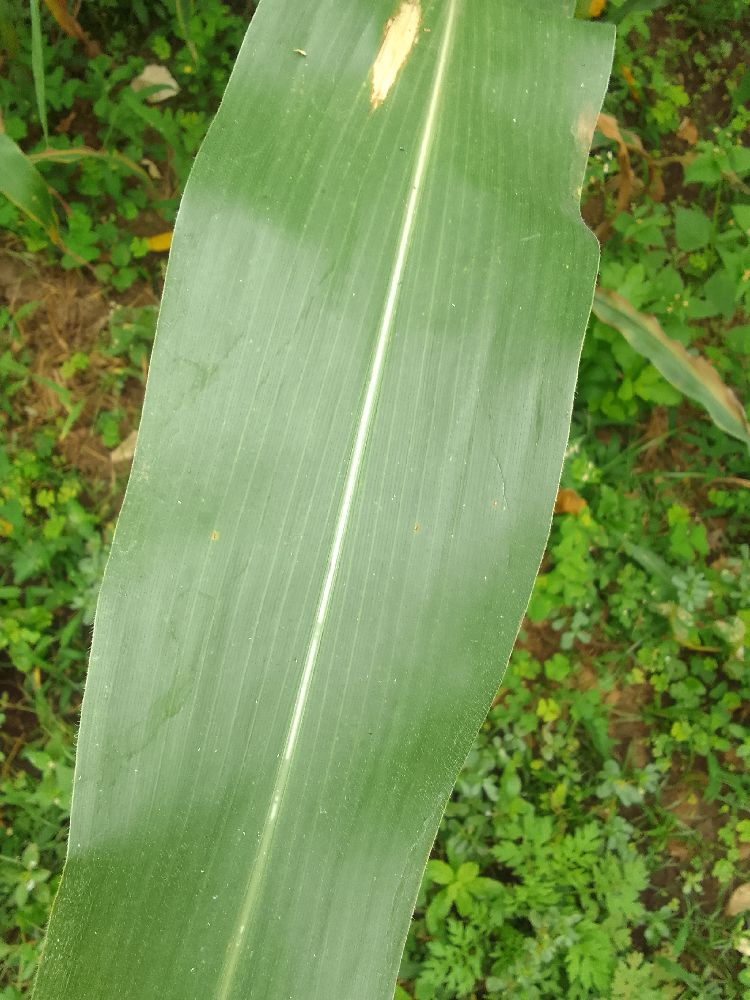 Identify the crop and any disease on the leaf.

maize, healthy
